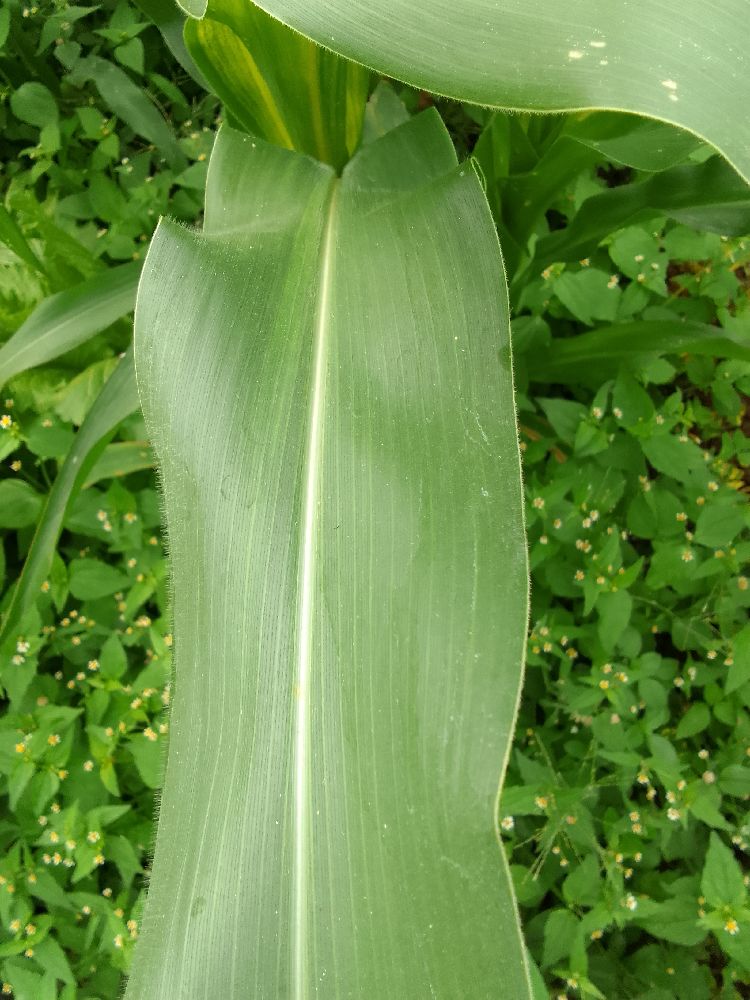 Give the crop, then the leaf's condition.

maize, healthy
